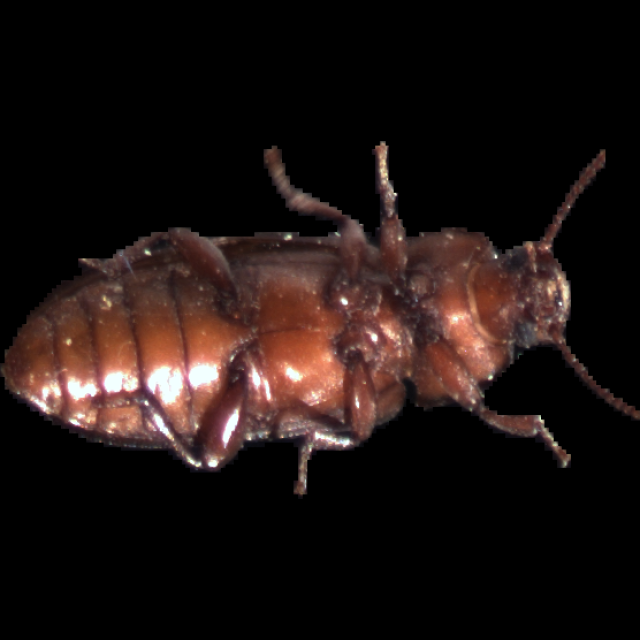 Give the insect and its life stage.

mealworm beetle
